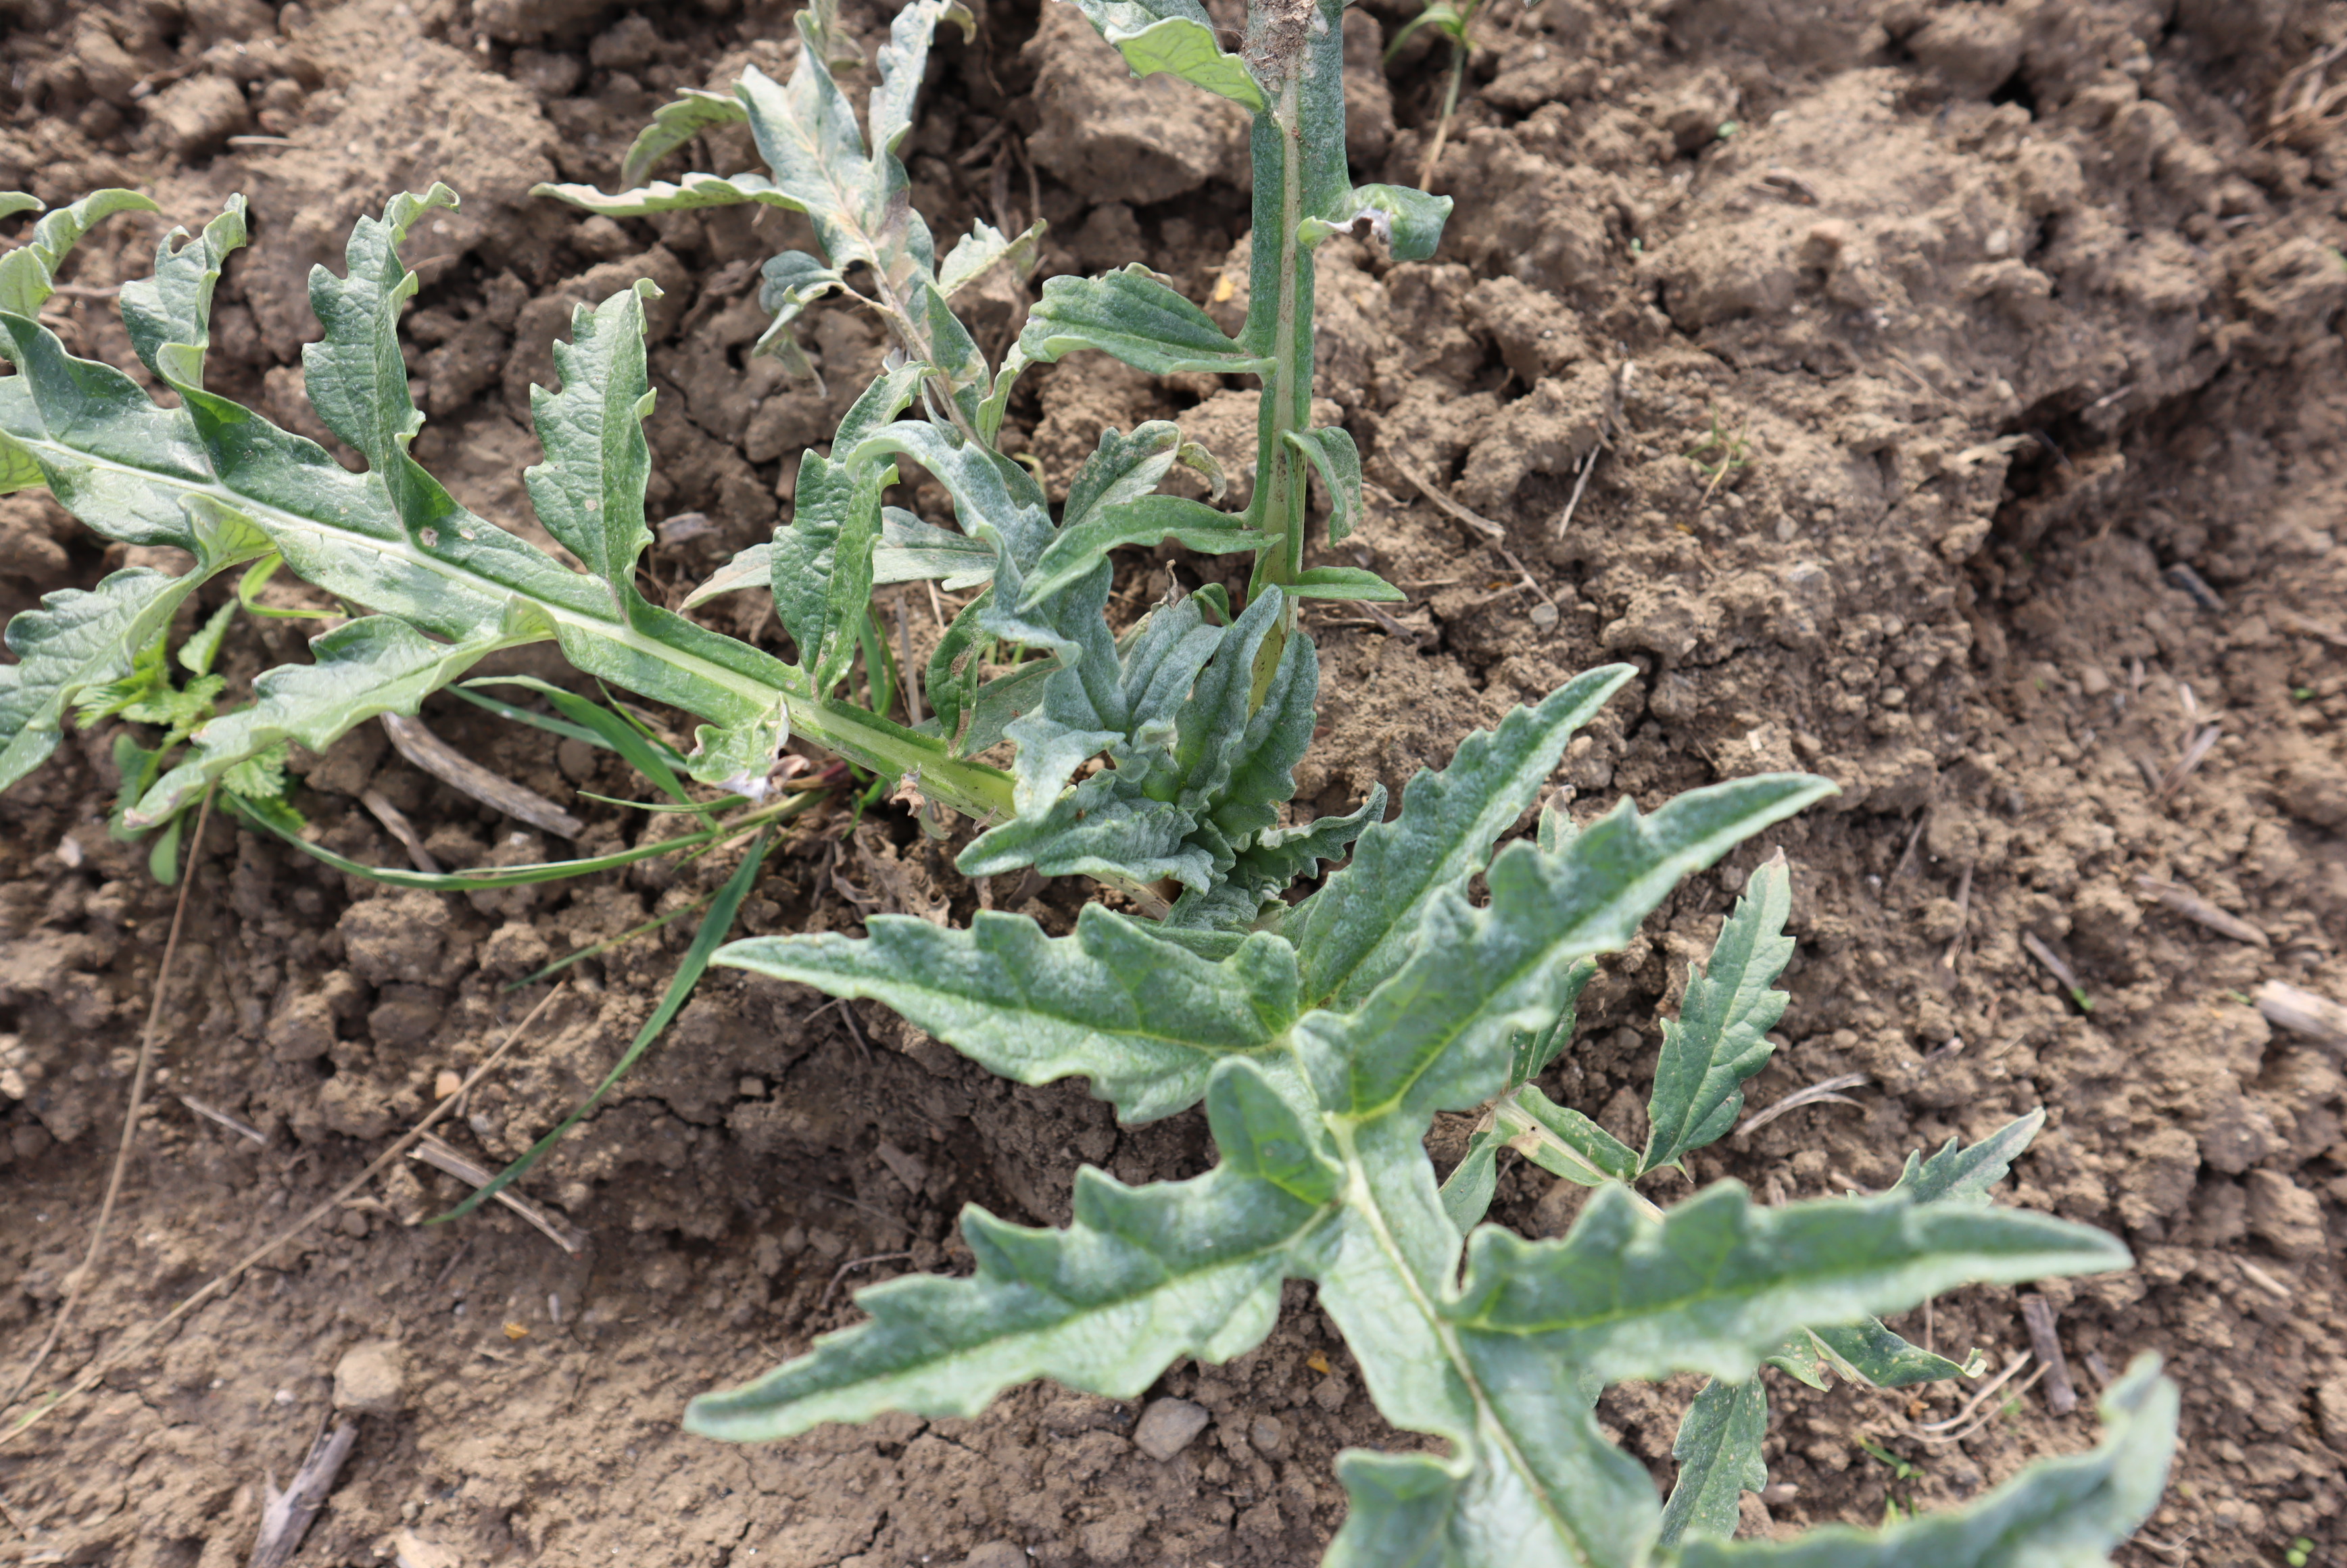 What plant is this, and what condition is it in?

artichoke, healthy
